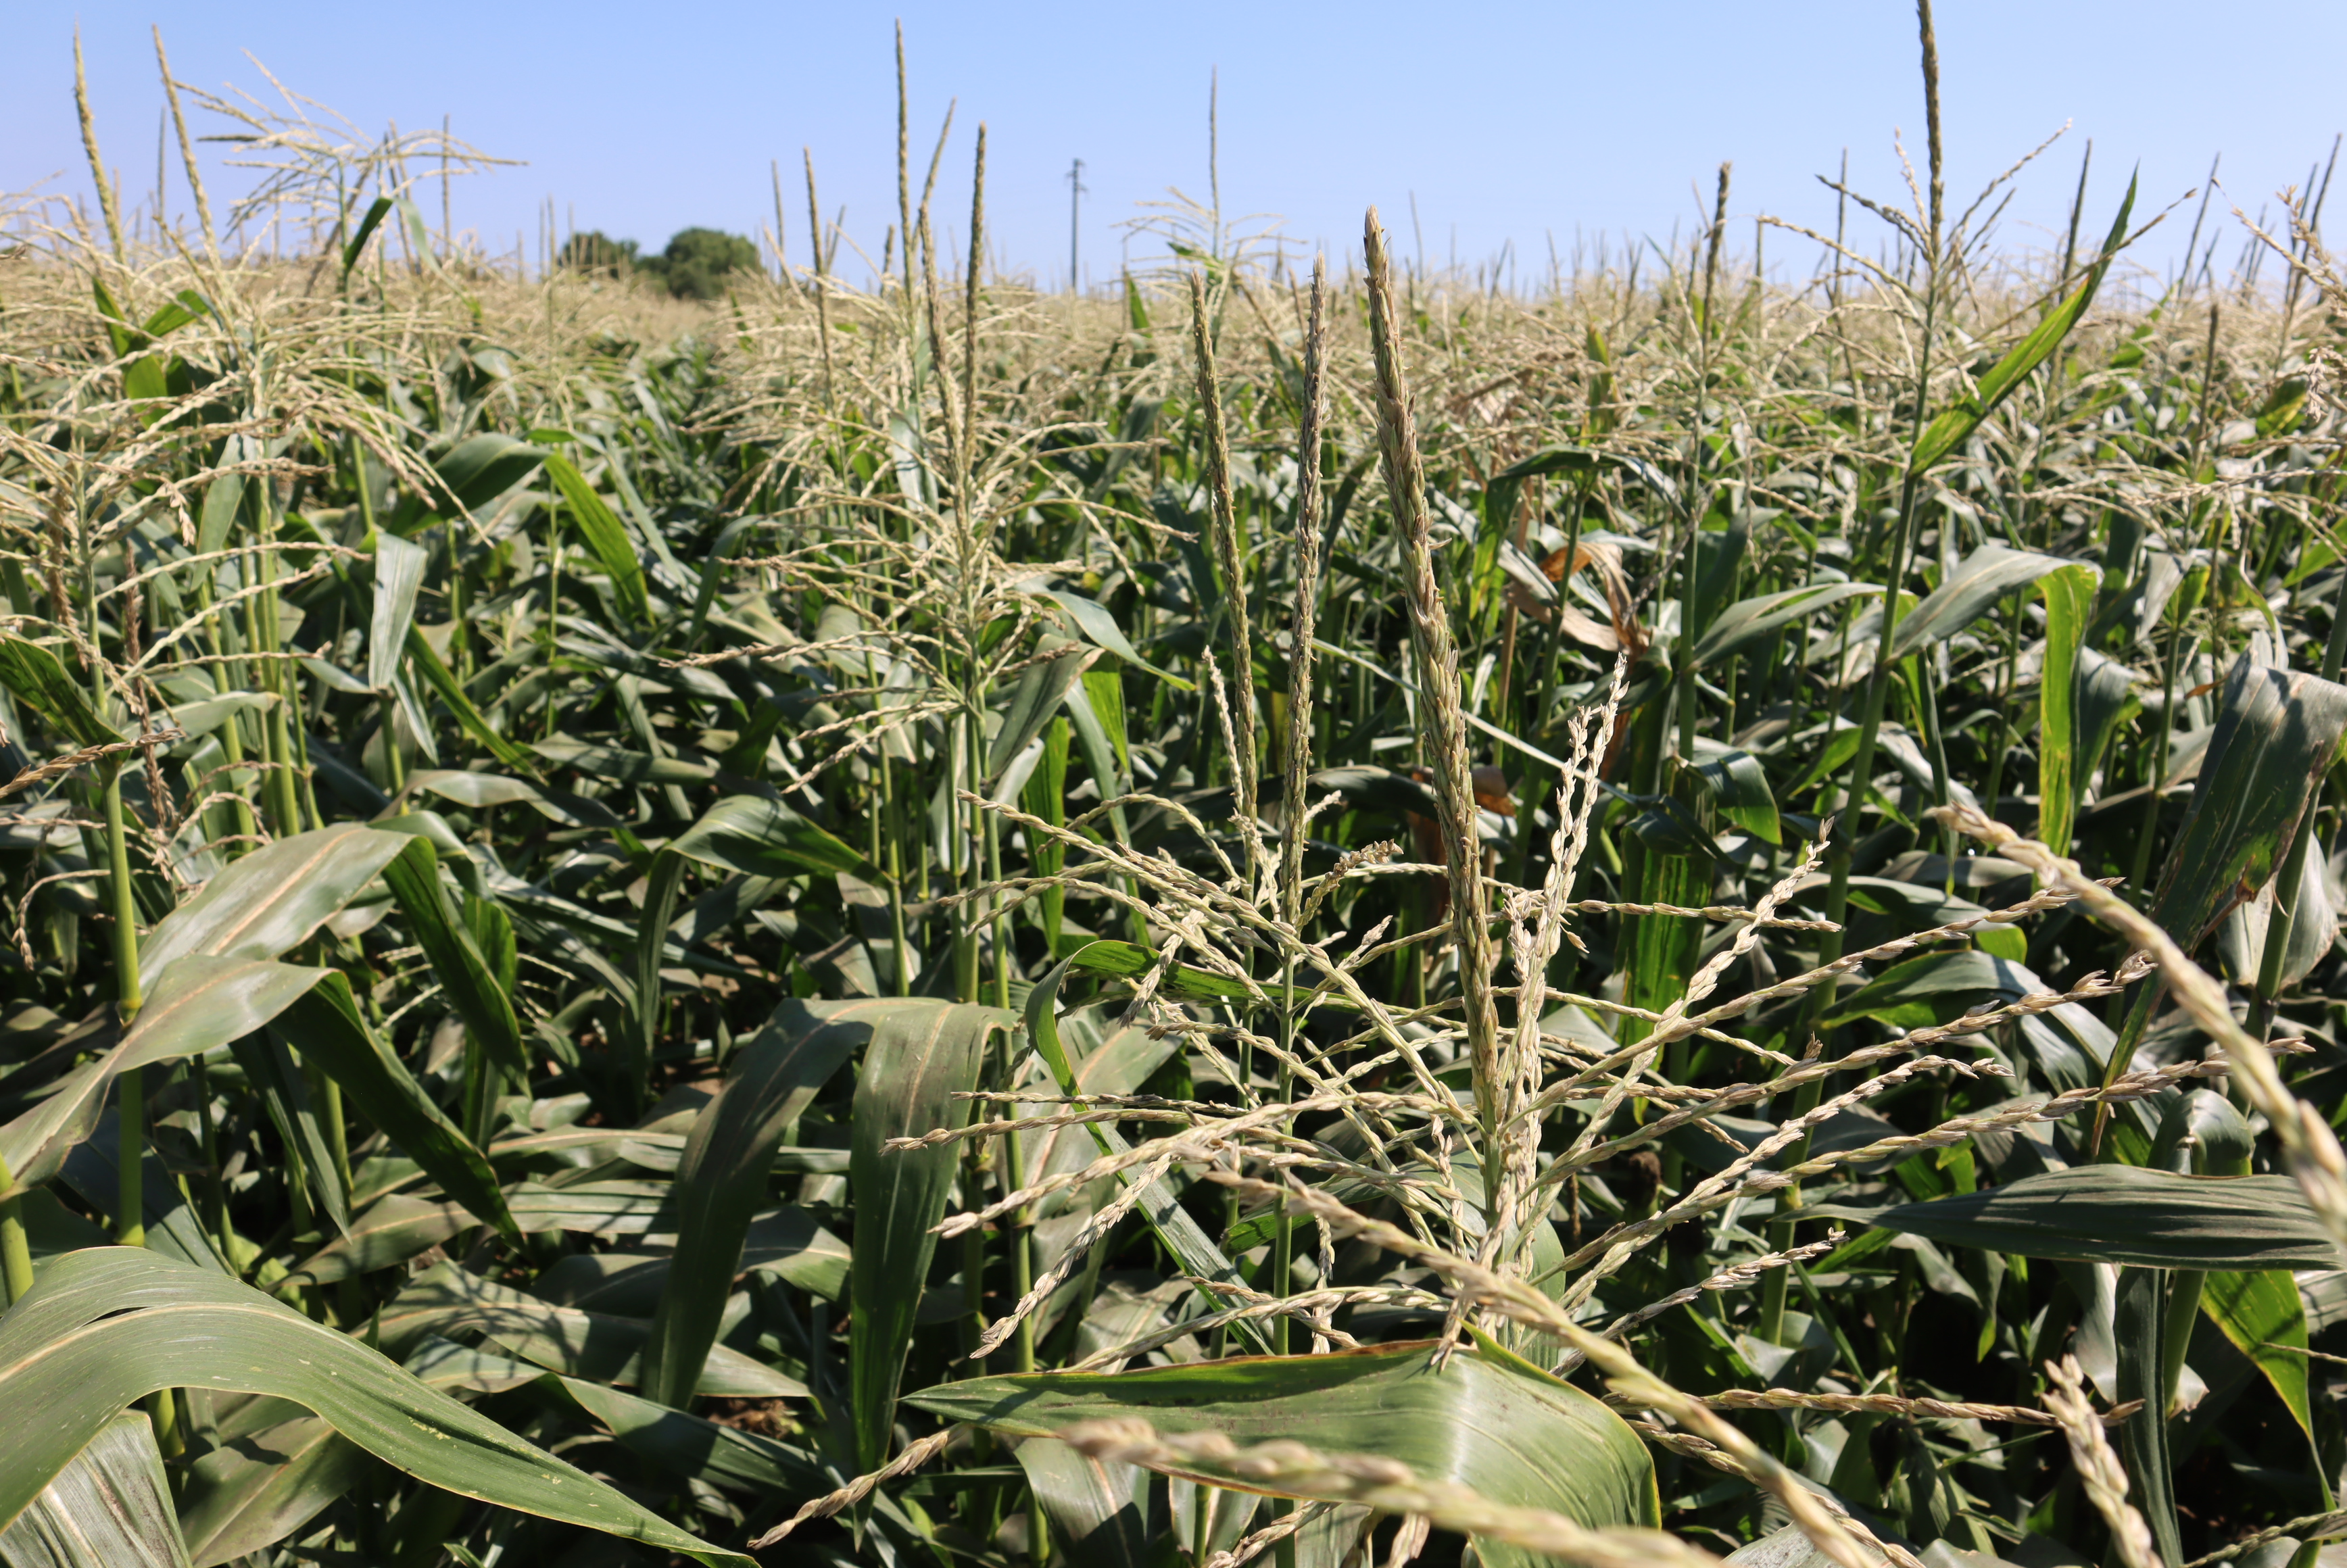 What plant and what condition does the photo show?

corn, cicadellidae, mechanical damage, salt stress
